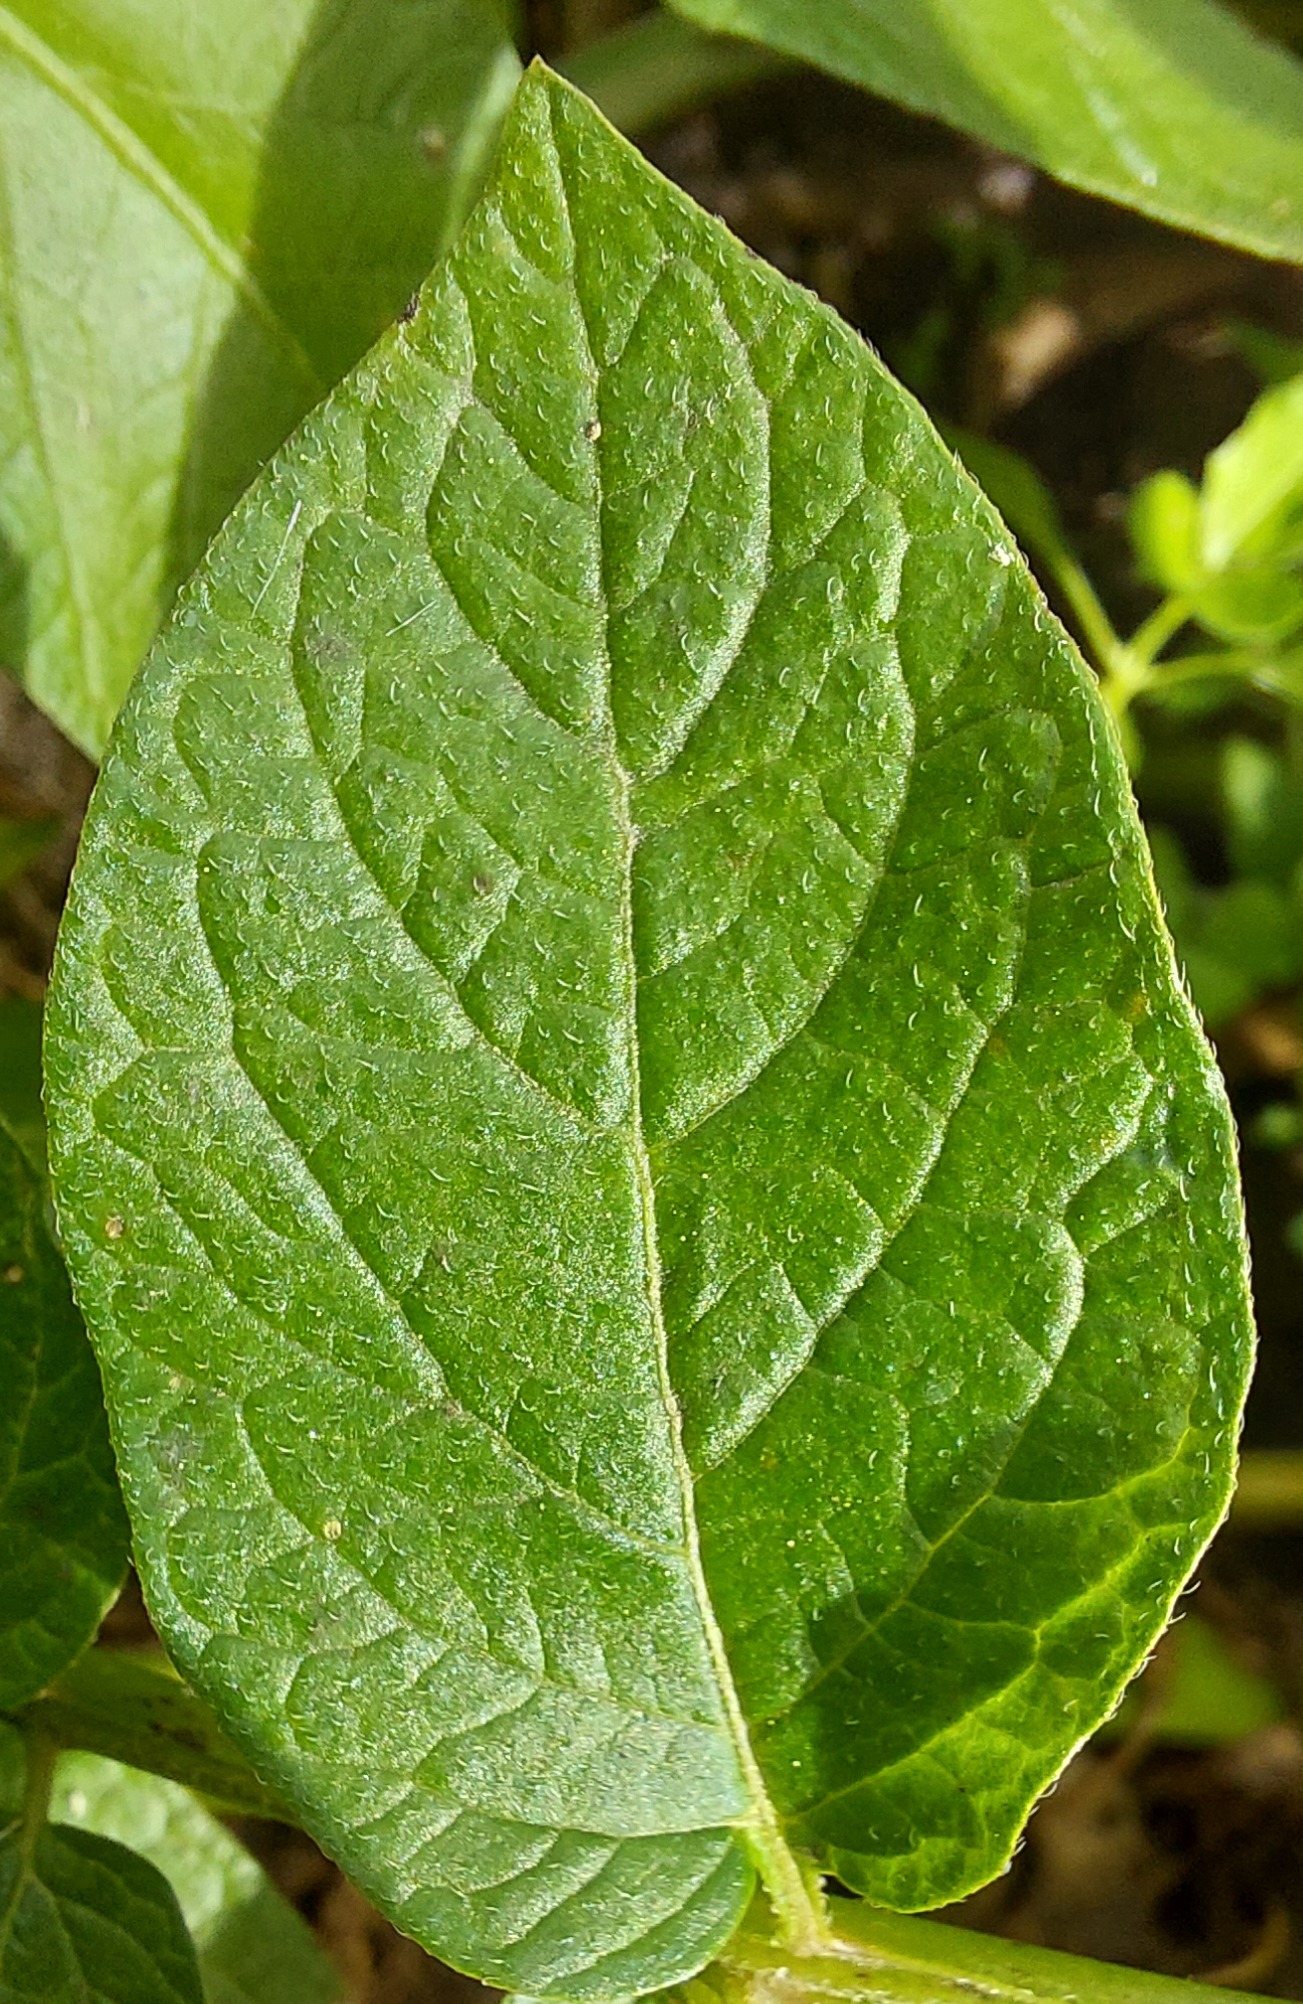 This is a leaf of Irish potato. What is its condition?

healthy
